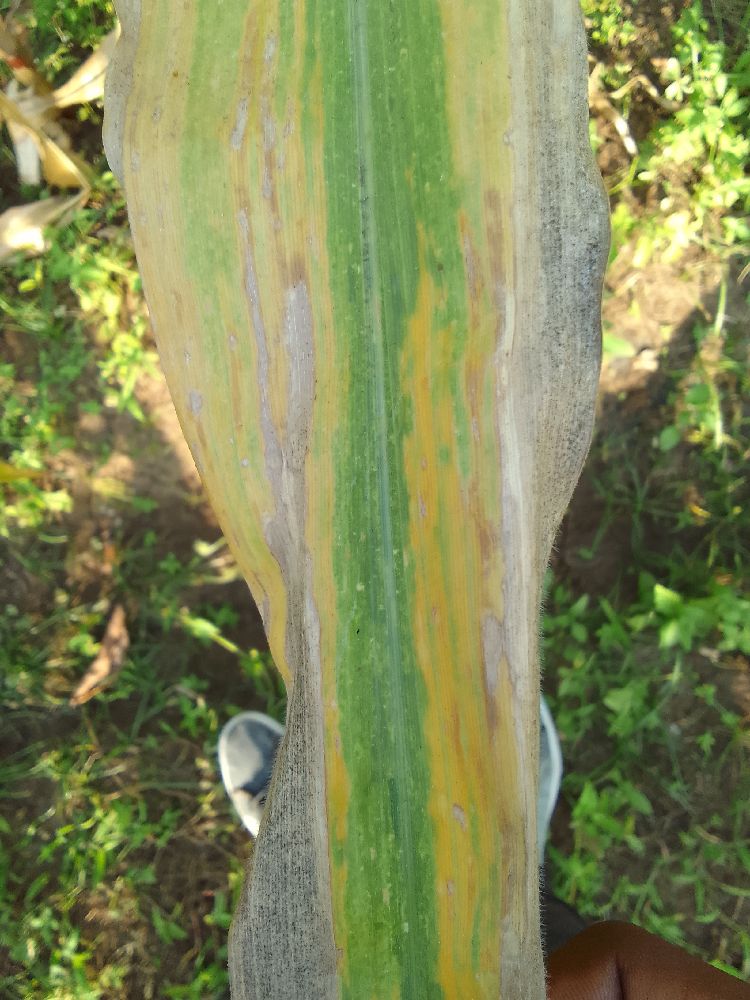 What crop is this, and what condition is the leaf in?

maize, maize lethal necrosis
